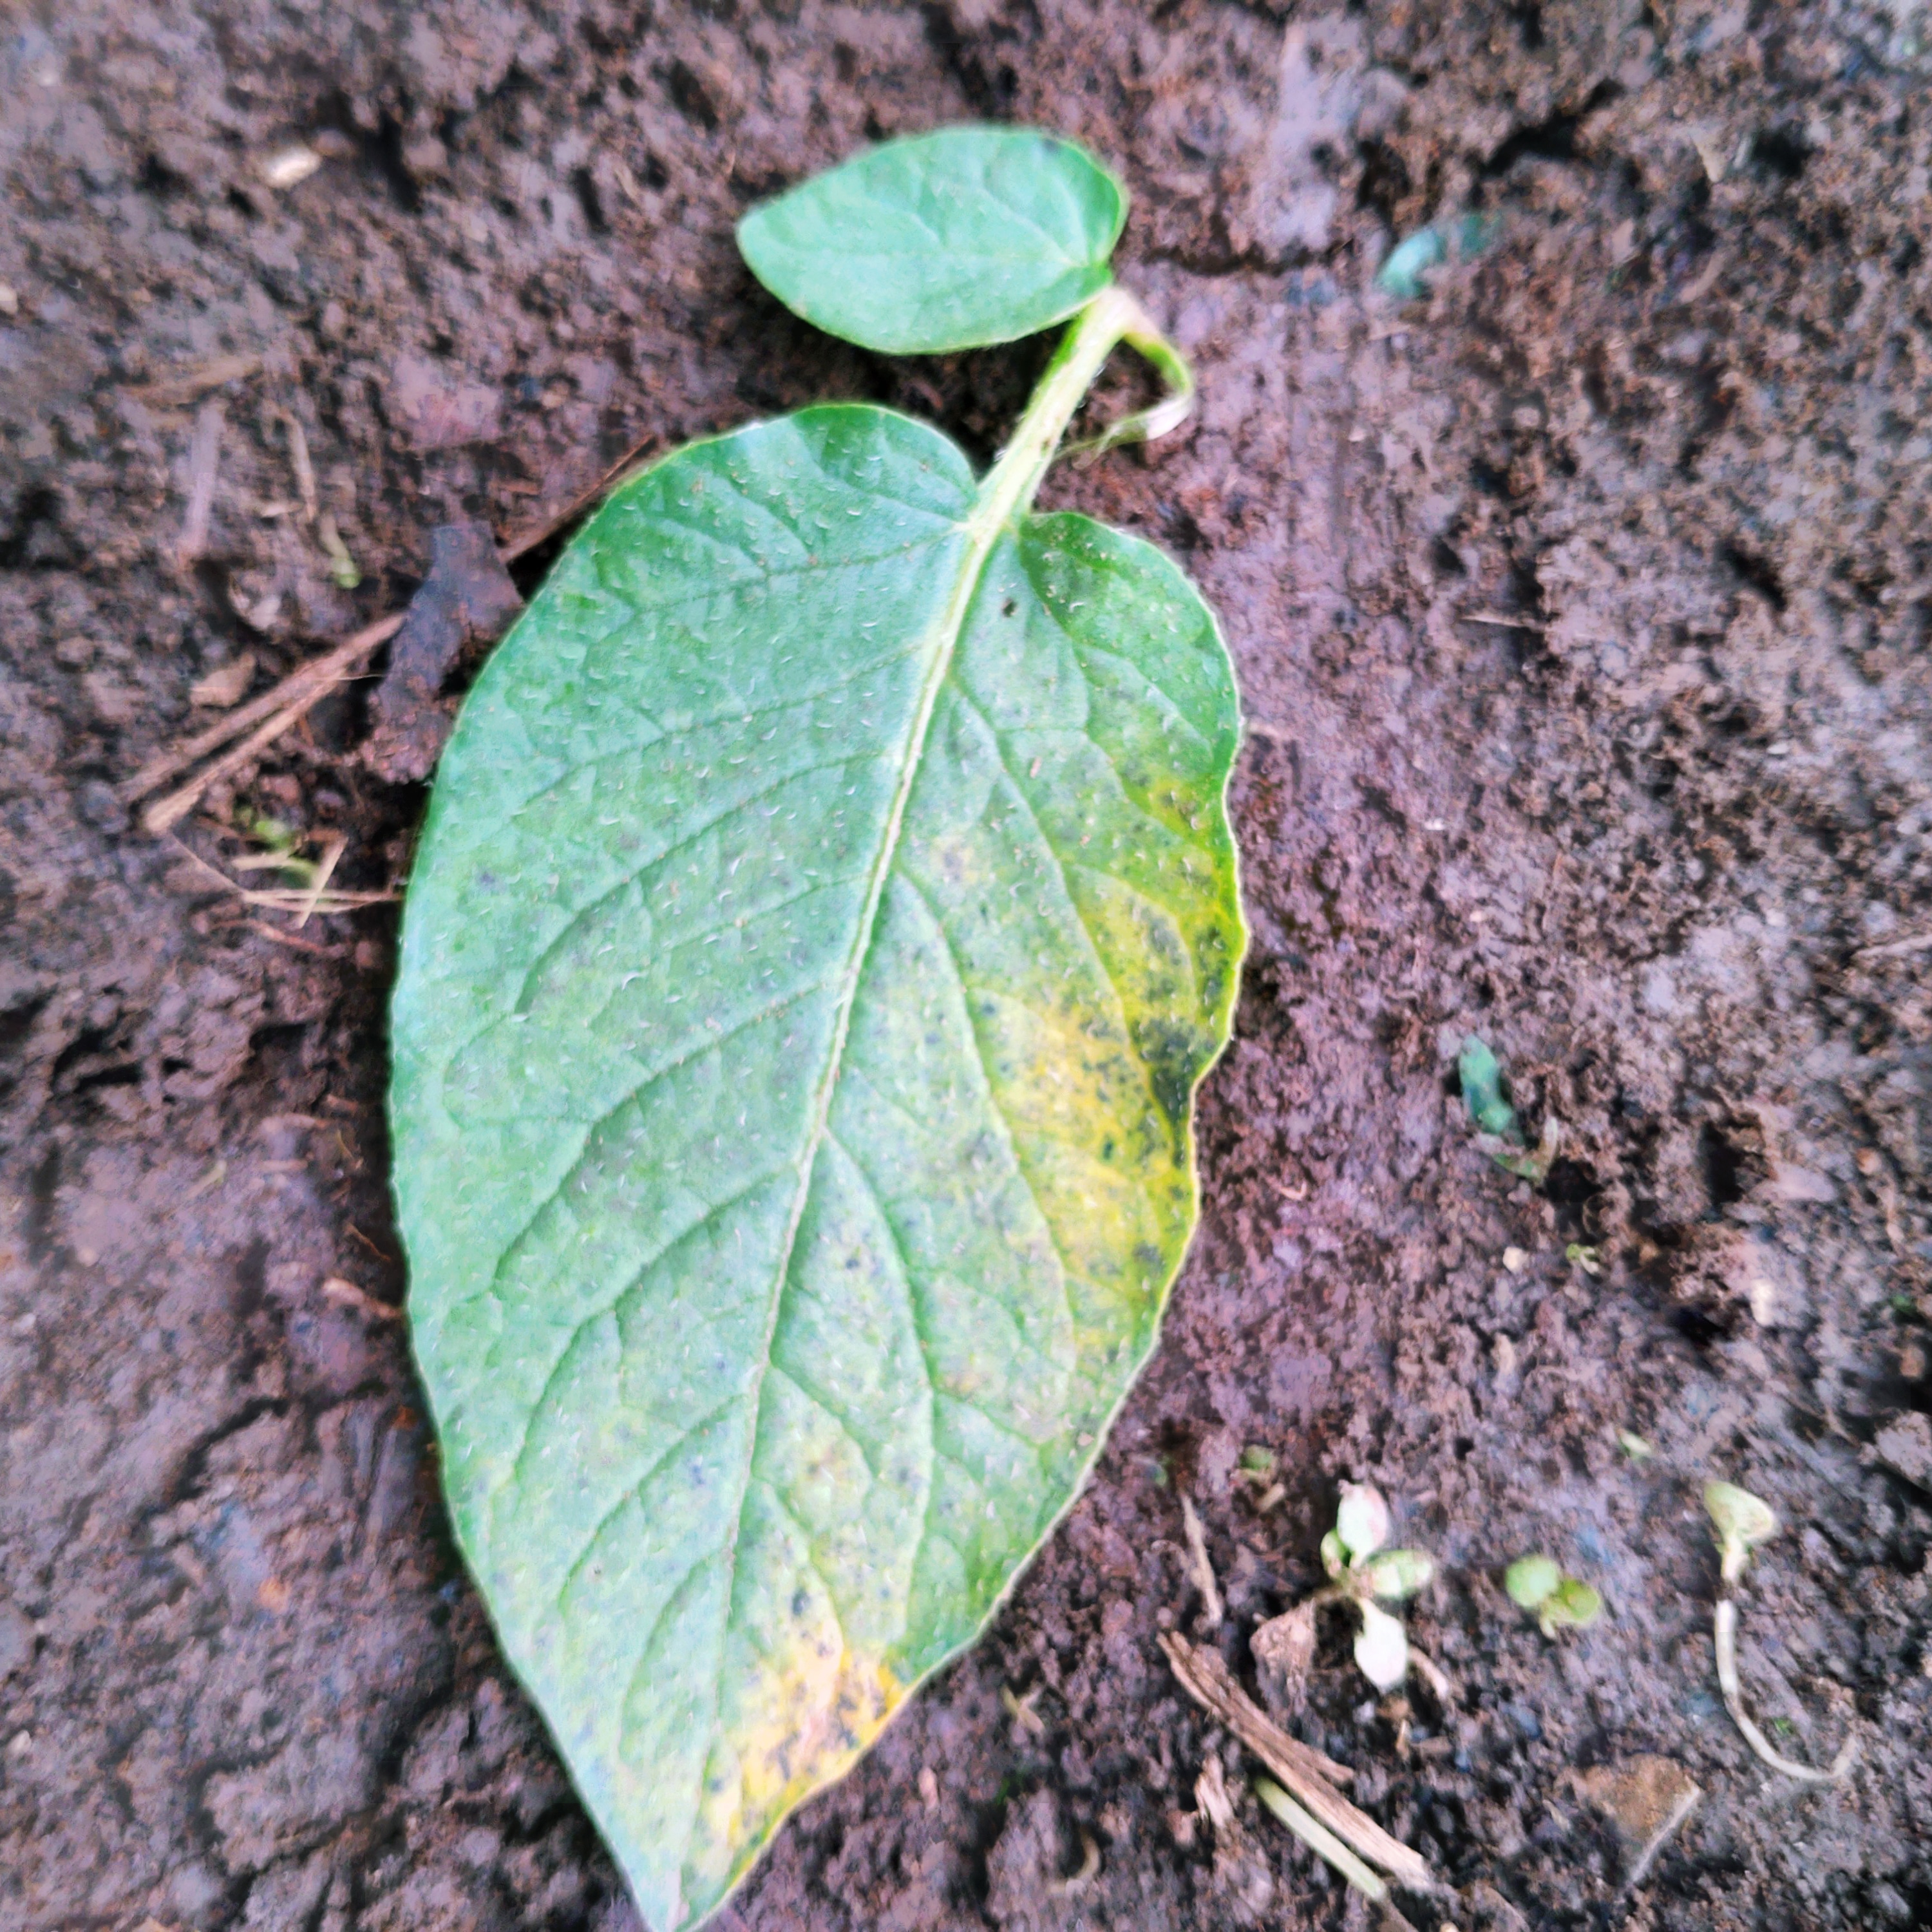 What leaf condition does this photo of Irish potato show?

late blight
